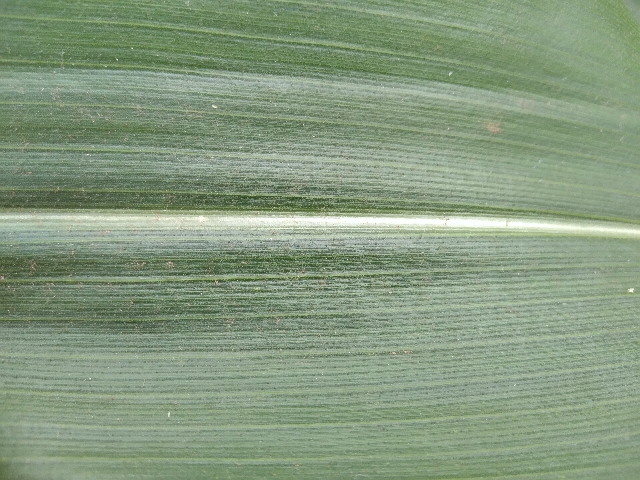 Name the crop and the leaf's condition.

maize, healthy
